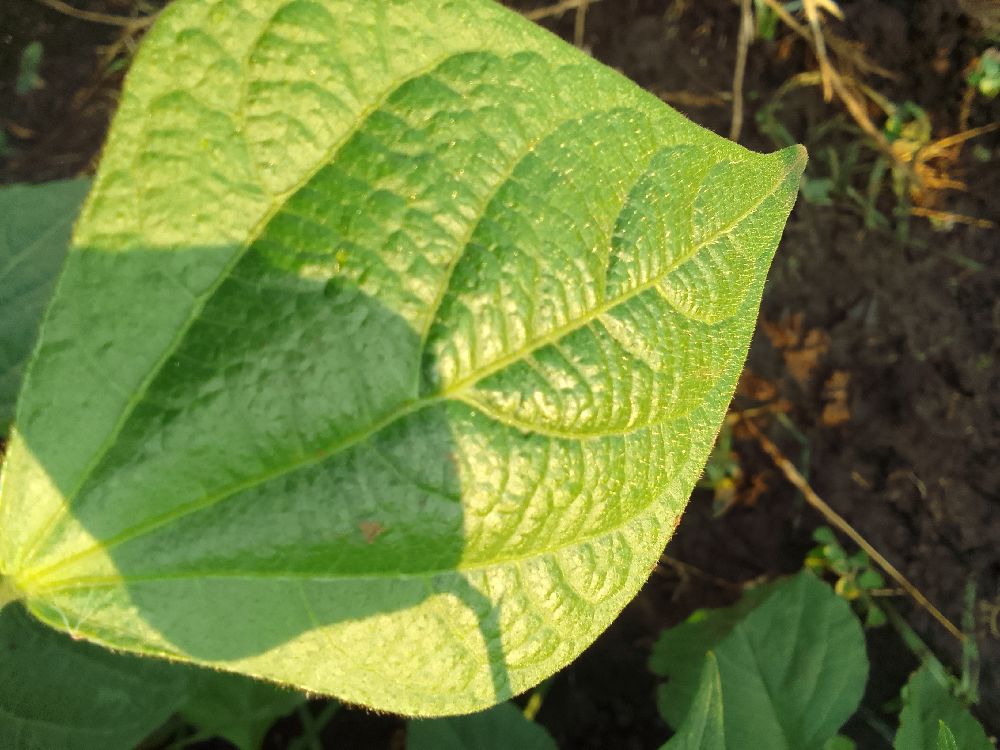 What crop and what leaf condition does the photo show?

common bean, healthy
